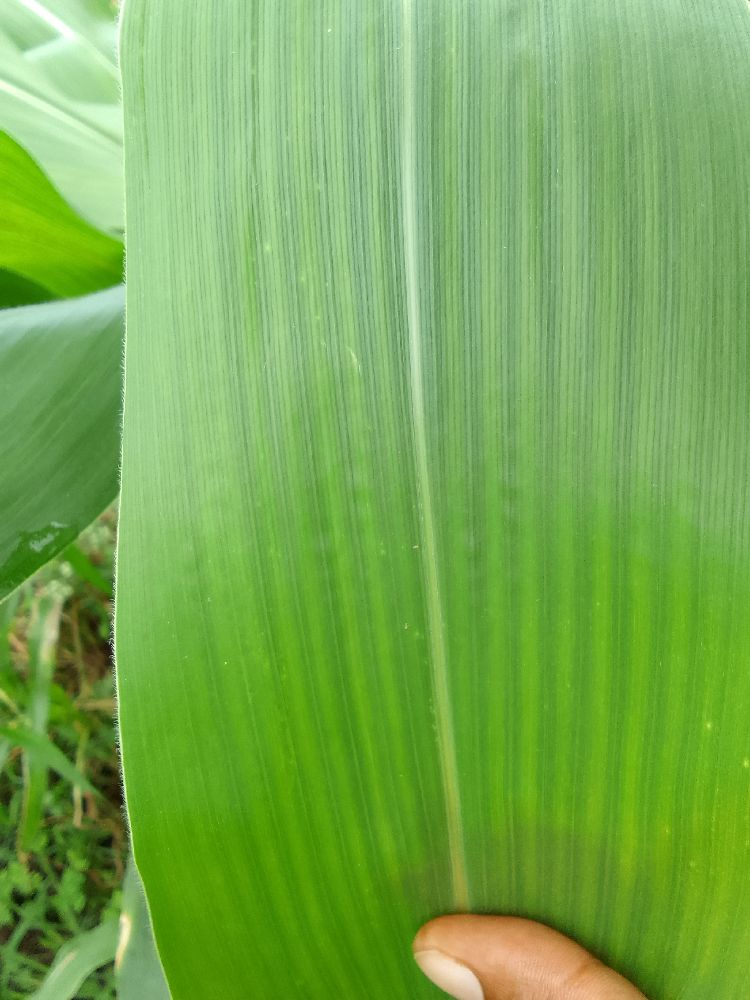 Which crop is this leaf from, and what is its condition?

maize, healthy
